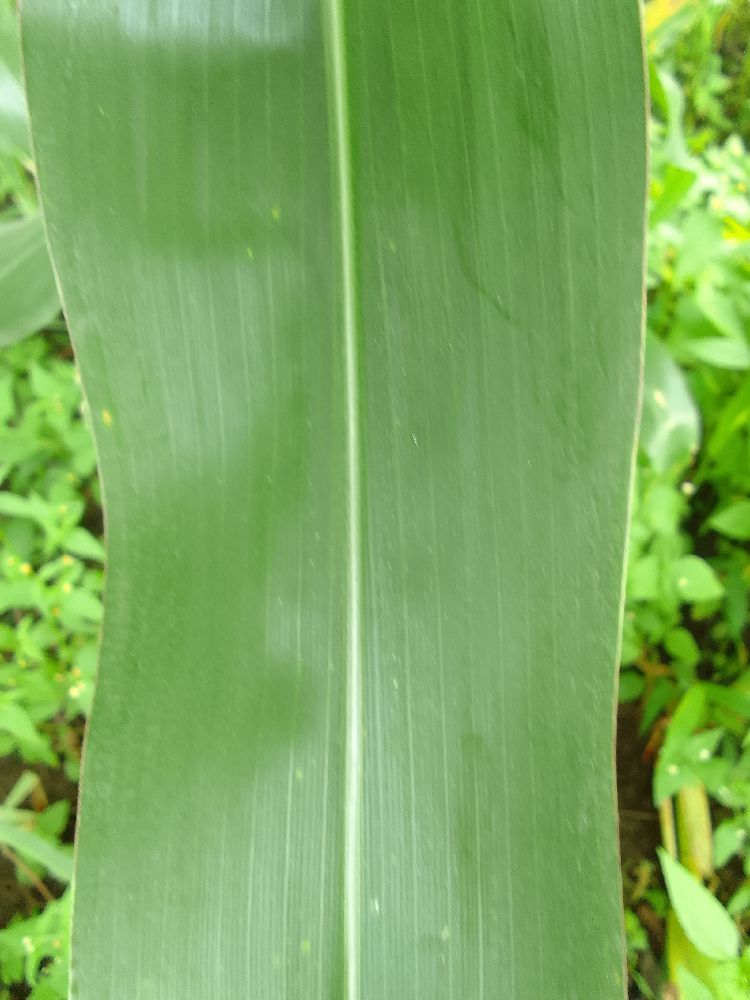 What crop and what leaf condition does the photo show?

maize, healthy
